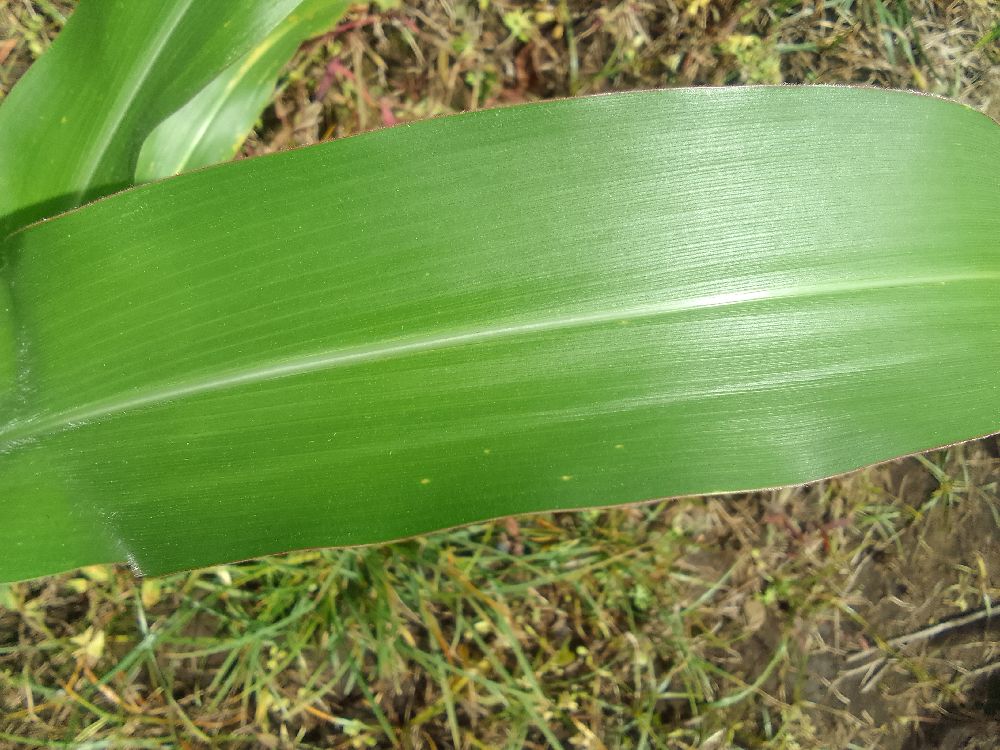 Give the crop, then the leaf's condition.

maize, healthy
